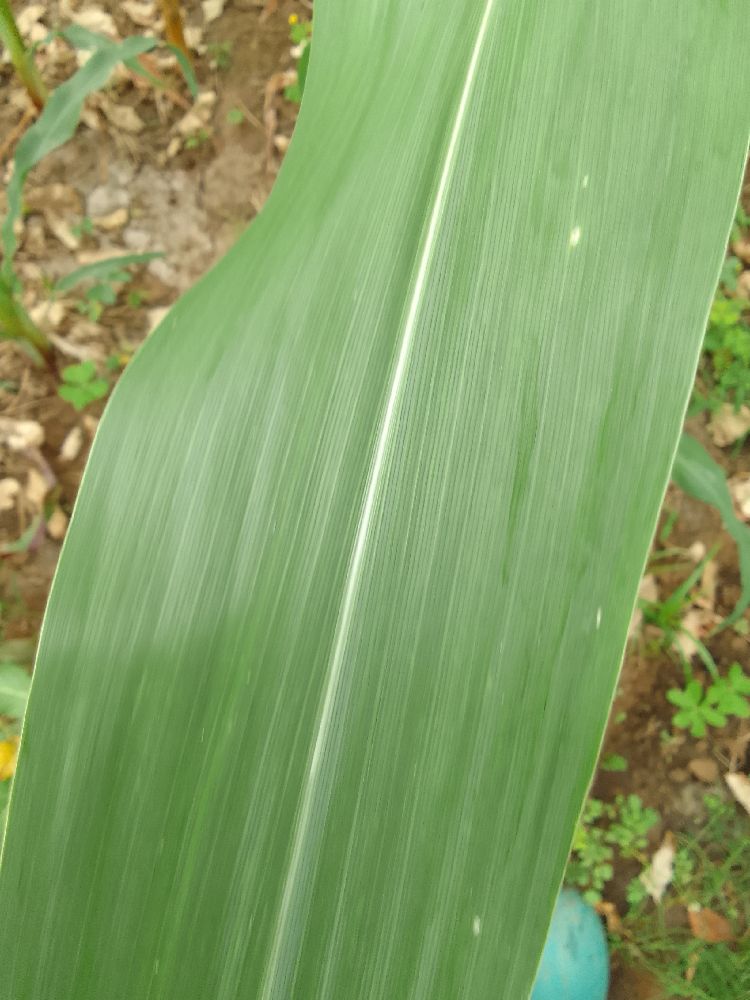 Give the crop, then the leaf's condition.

maize, healthy
